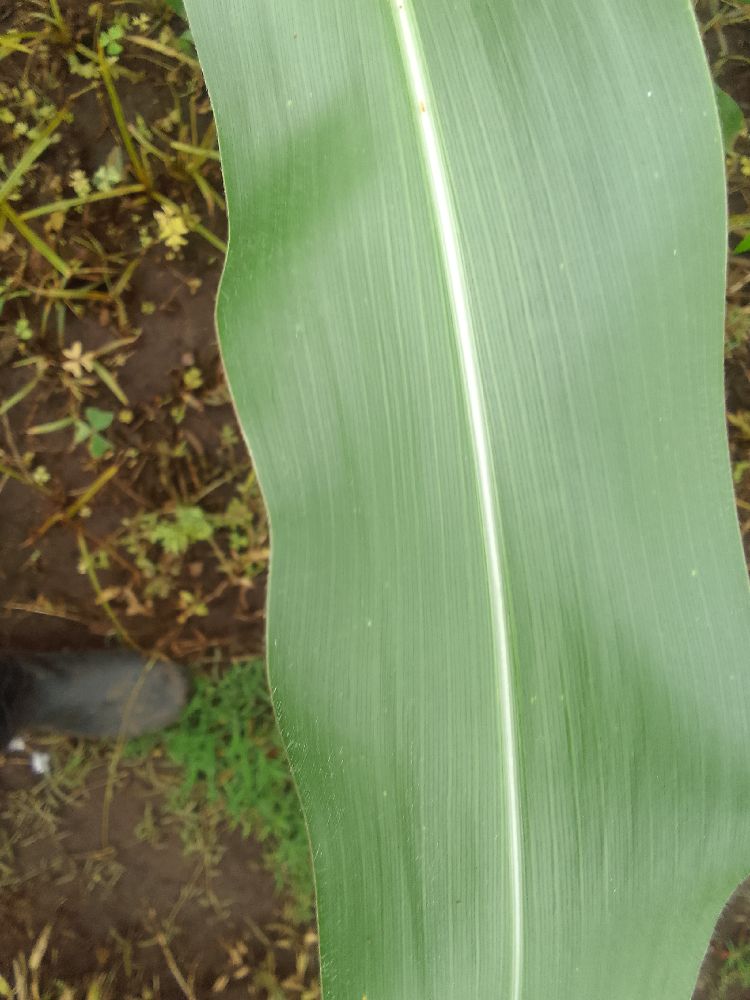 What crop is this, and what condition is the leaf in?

maize, healthy
